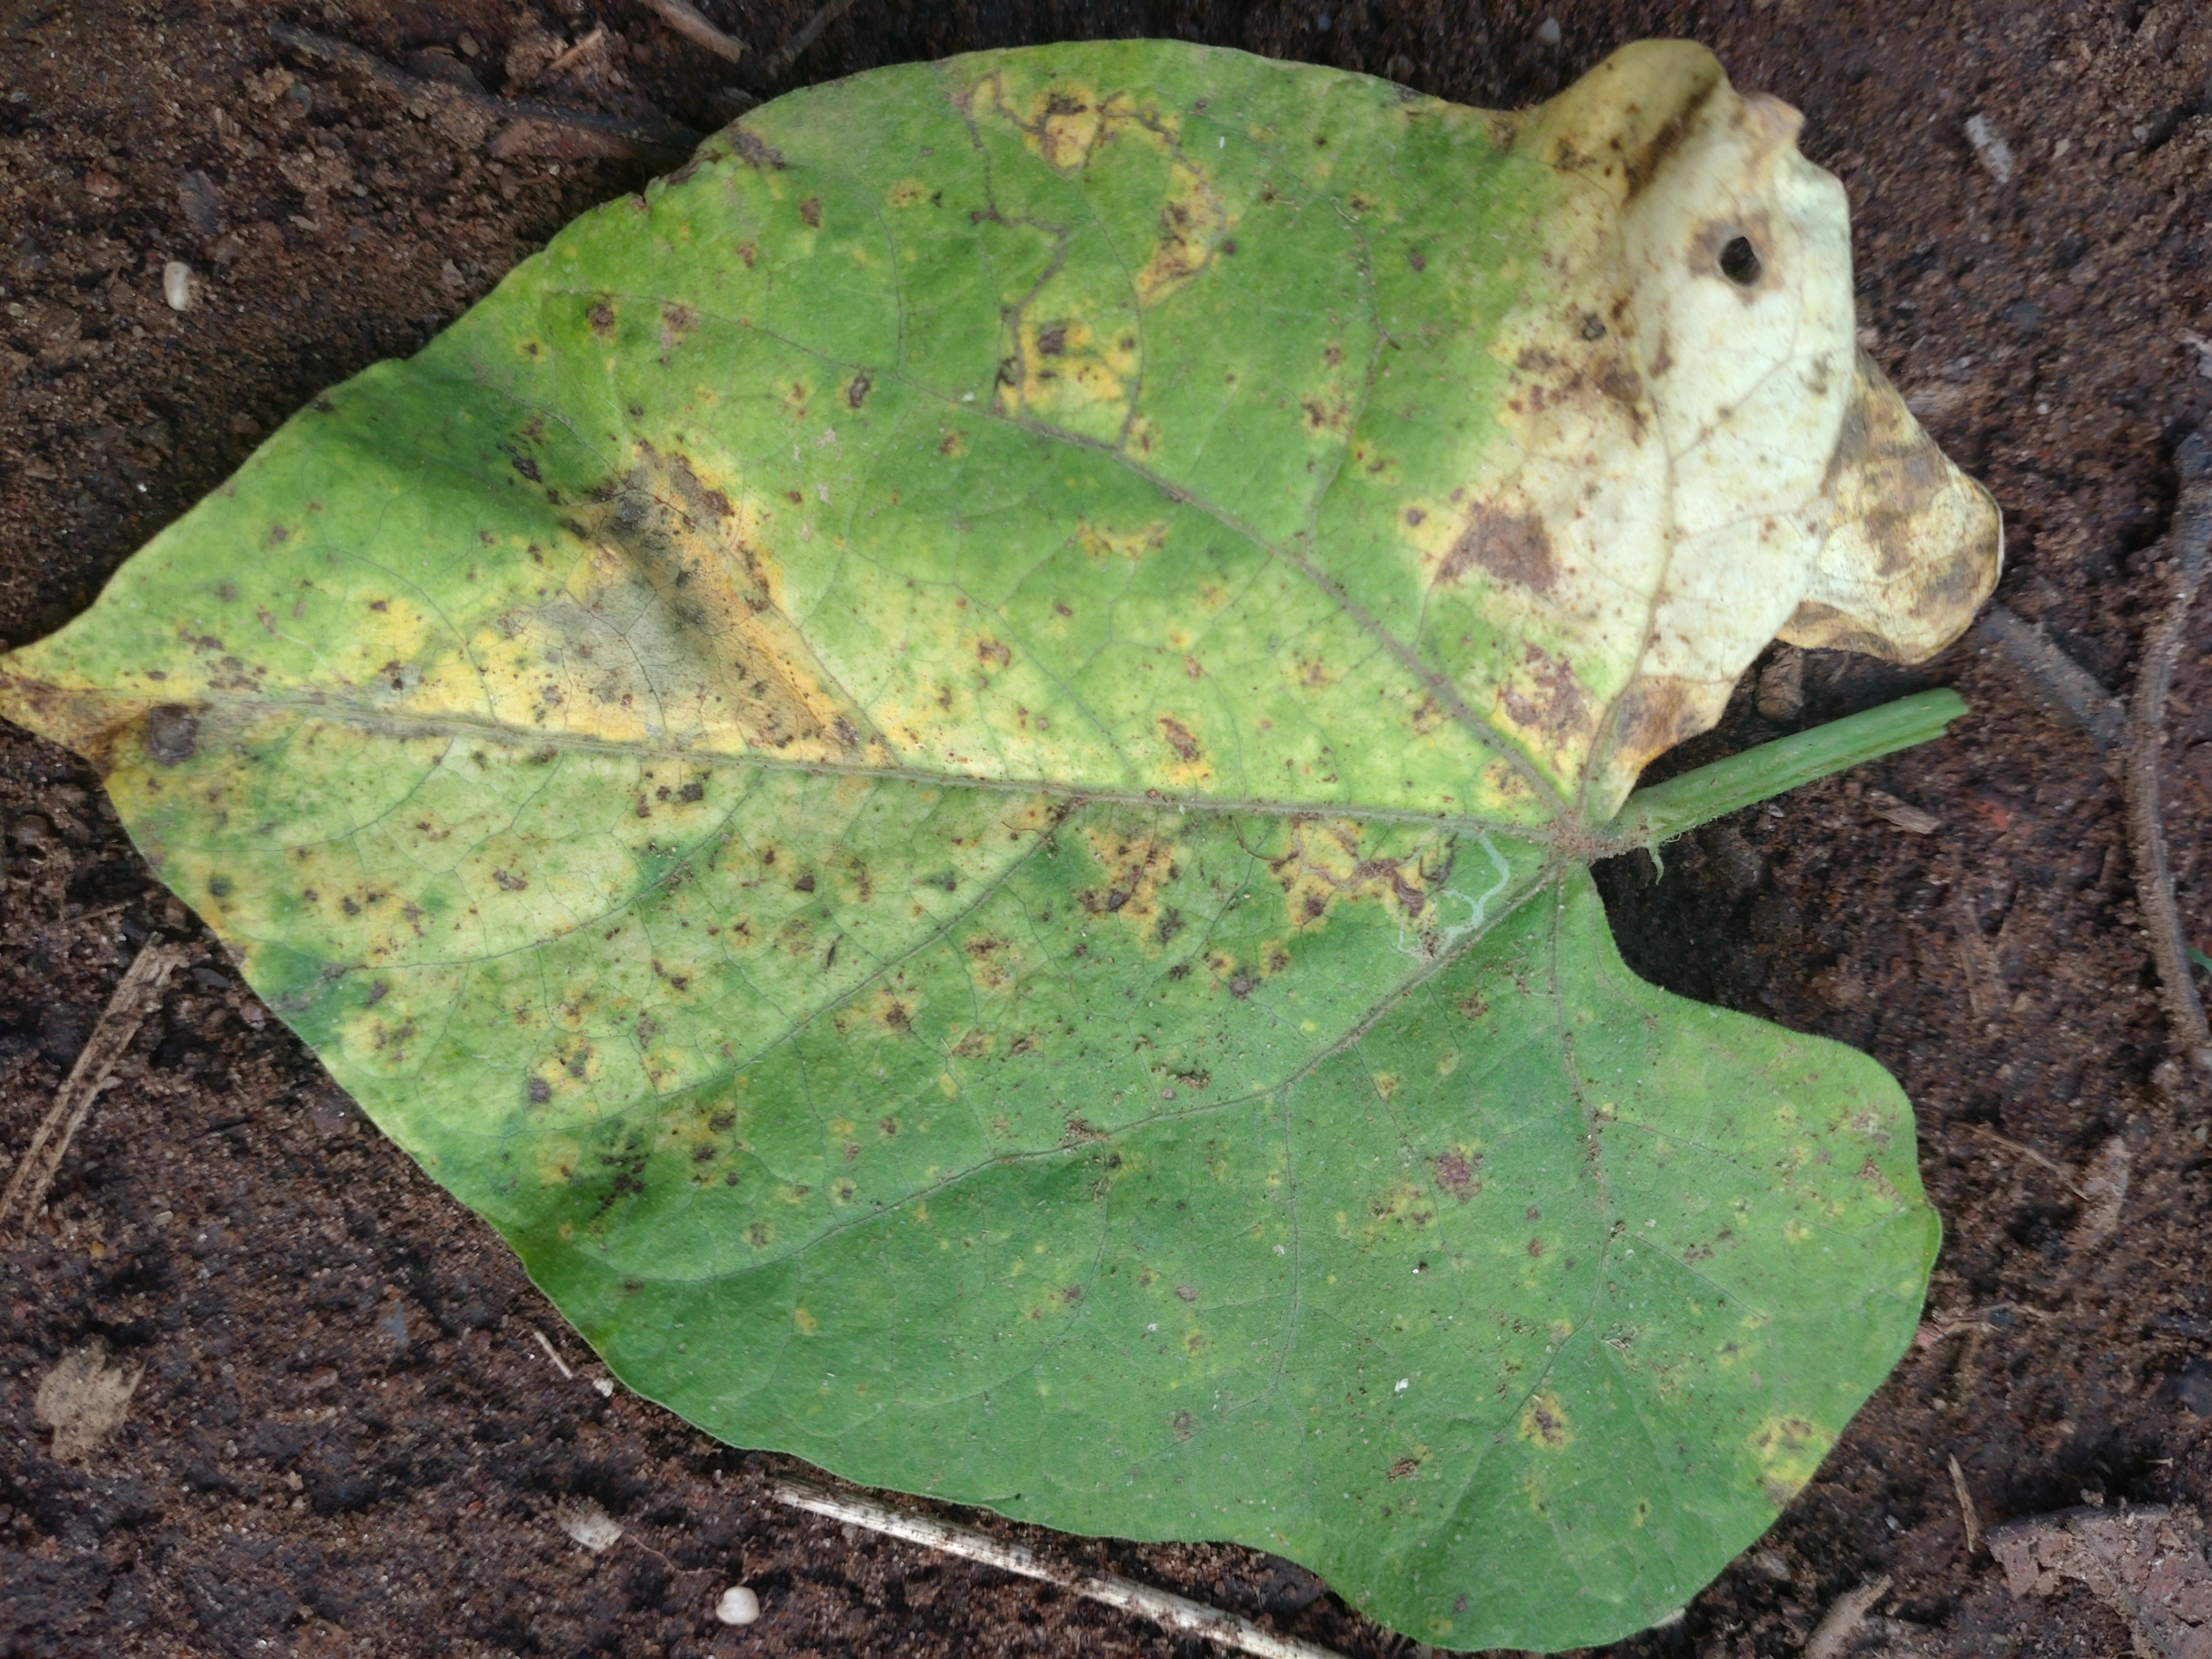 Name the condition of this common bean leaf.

rust
